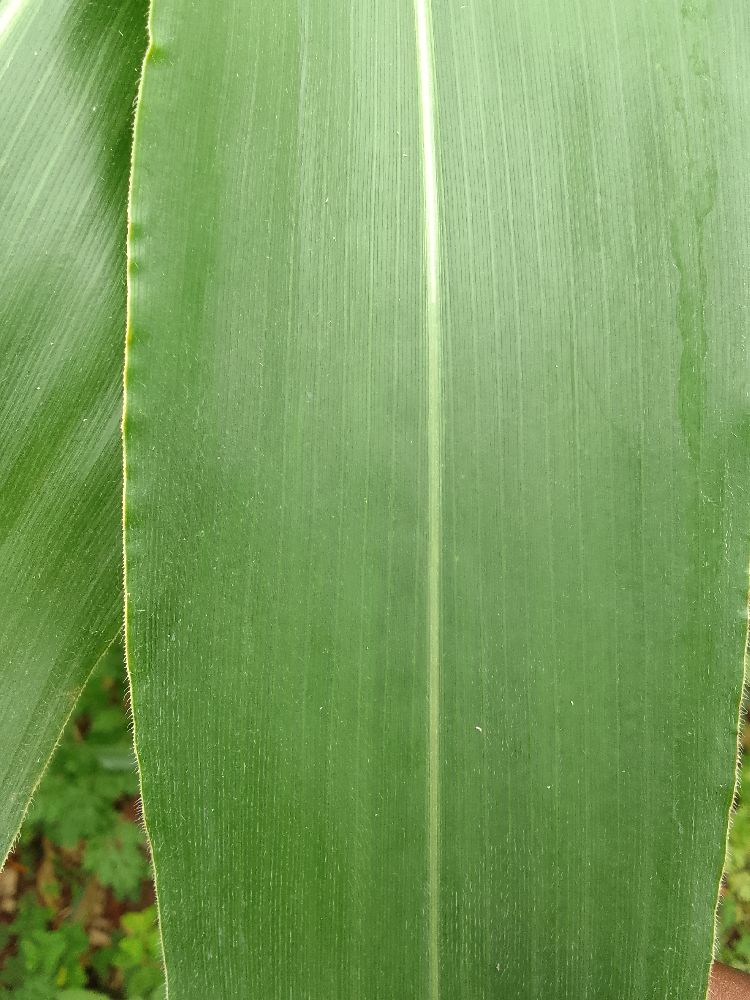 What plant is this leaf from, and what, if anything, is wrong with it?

maize, healthy
